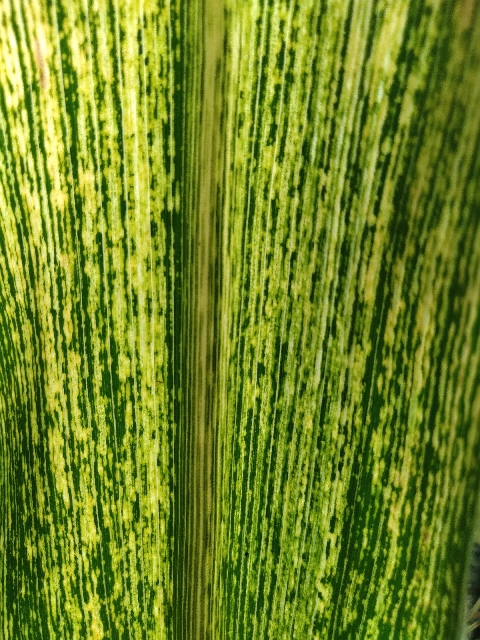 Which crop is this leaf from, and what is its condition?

maize, maize streak virus
